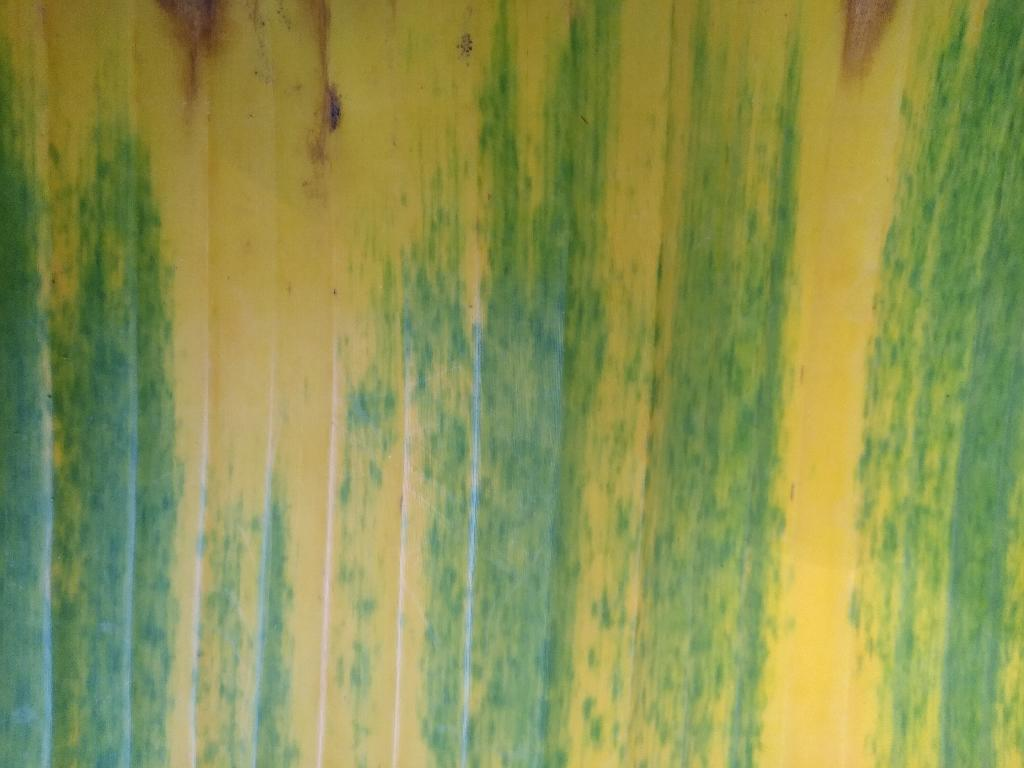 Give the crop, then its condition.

banana, fusarium wilt race 1
